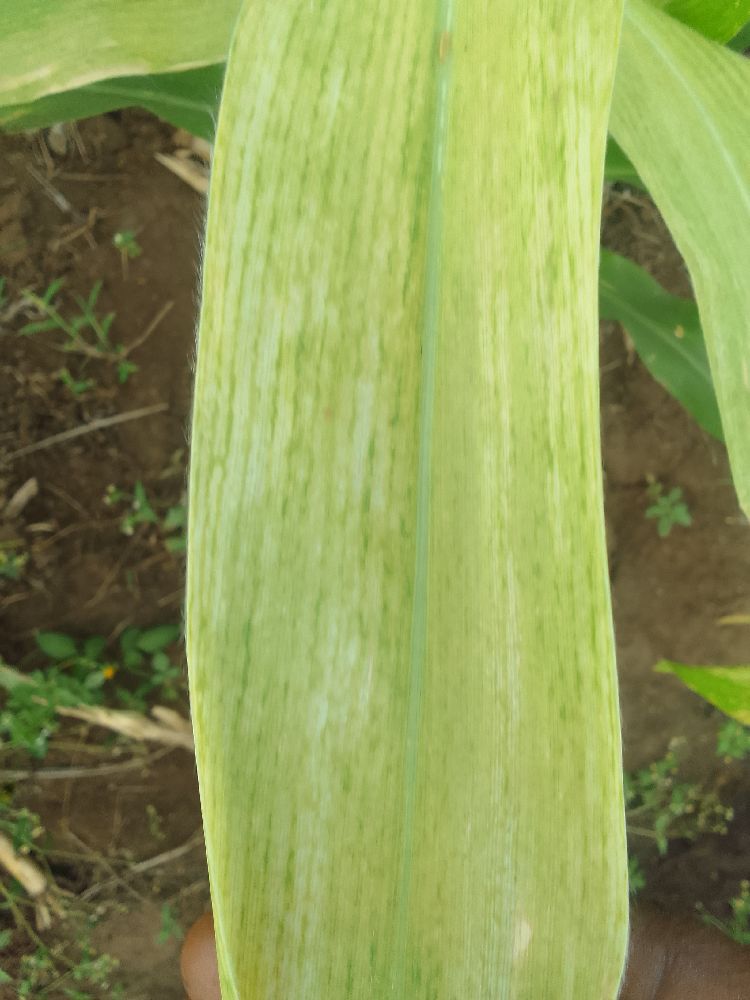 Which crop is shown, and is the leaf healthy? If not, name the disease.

maize, maize lethal necrosis
